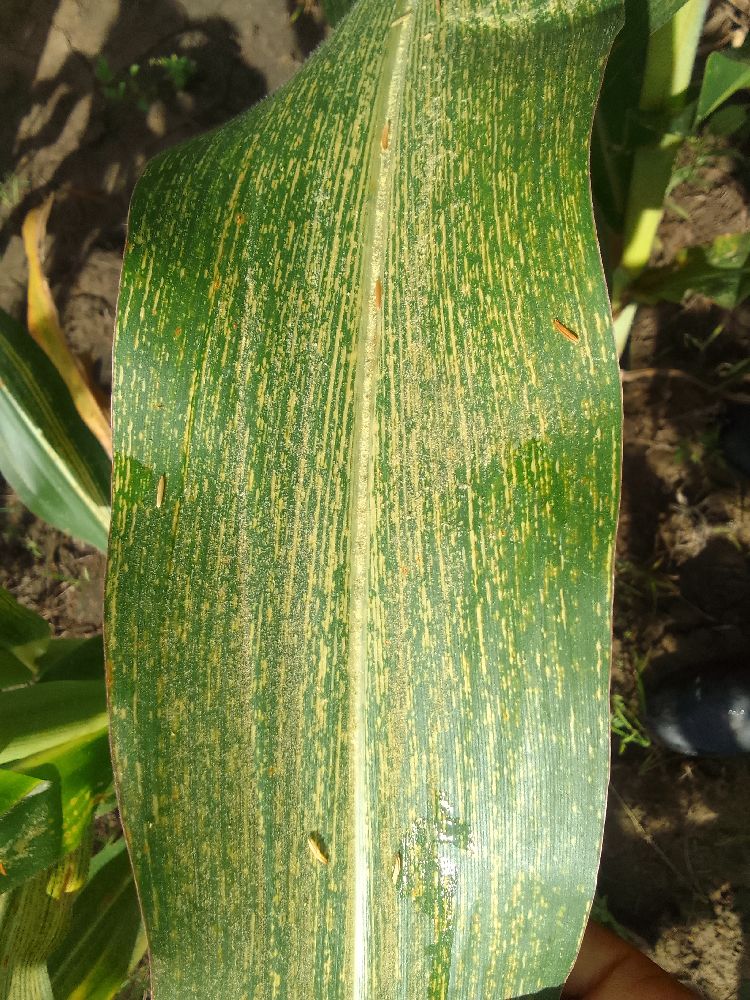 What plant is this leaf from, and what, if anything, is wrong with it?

maize, maize streak virus
